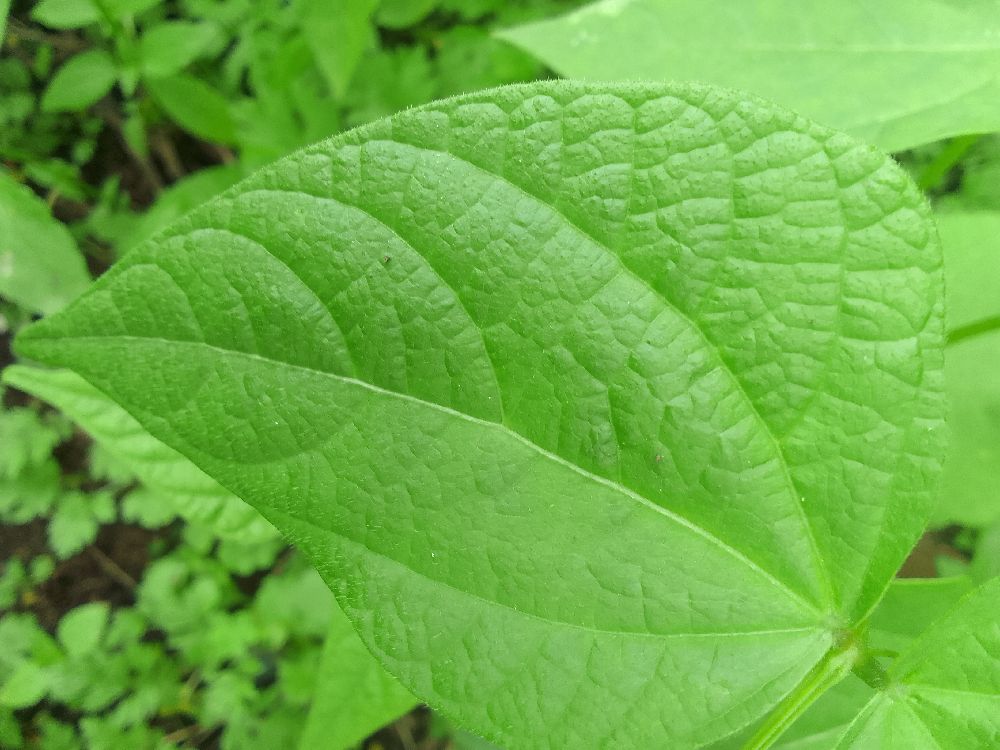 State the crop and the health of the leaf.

common bean, healthy
